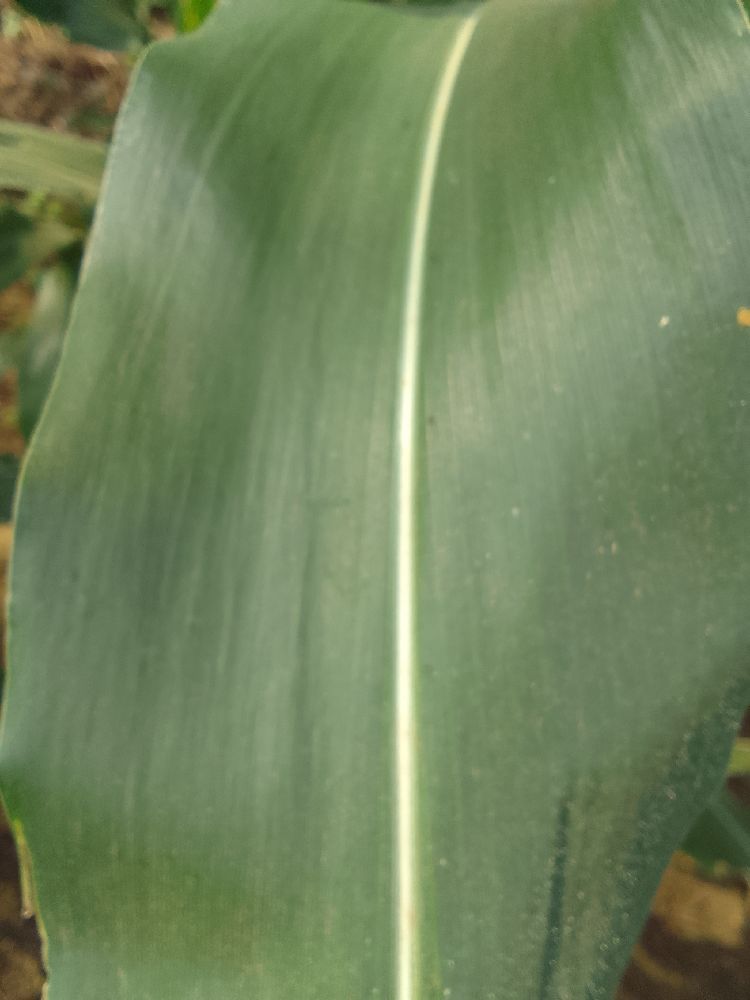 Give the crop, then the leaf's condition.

maize, healthy
